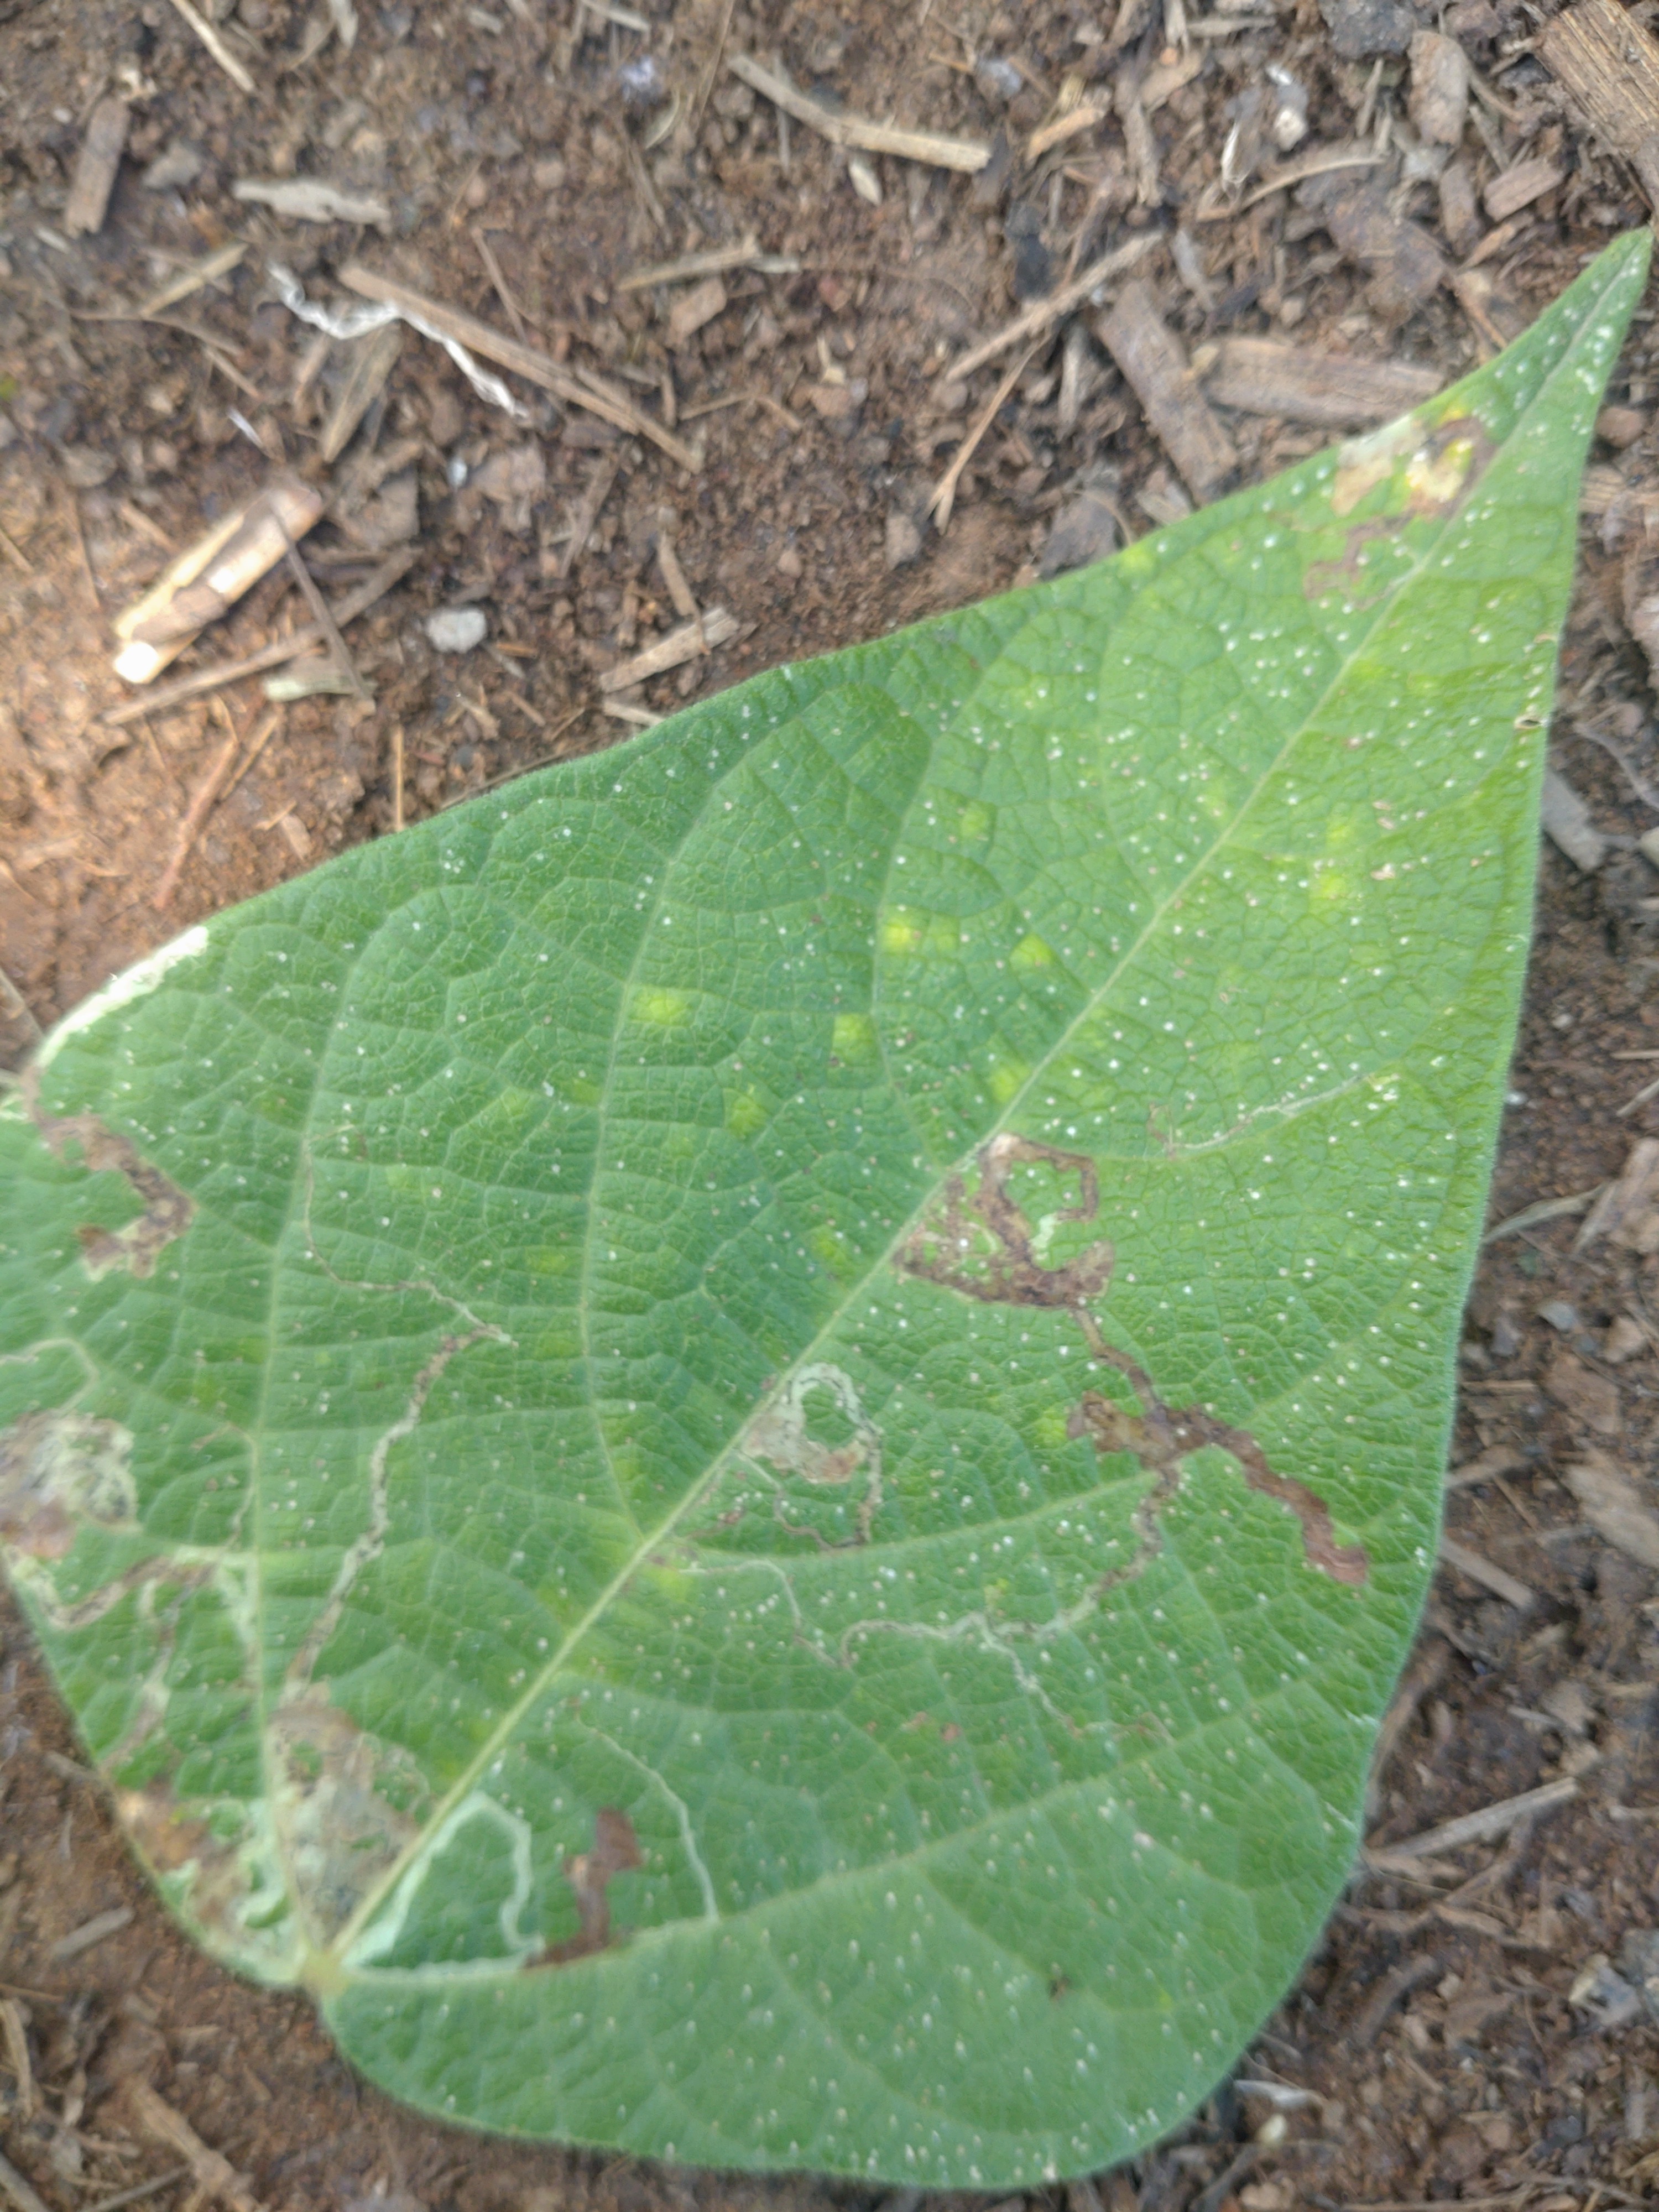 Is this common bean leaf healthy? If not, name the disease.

anthracnose
